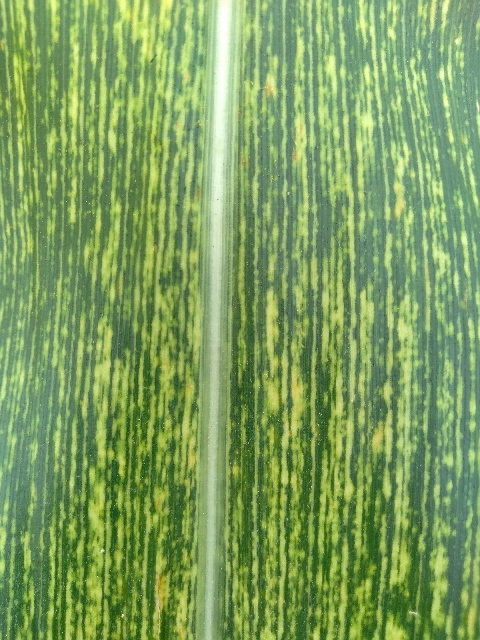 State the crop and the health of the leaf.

maize, maize streak virus
